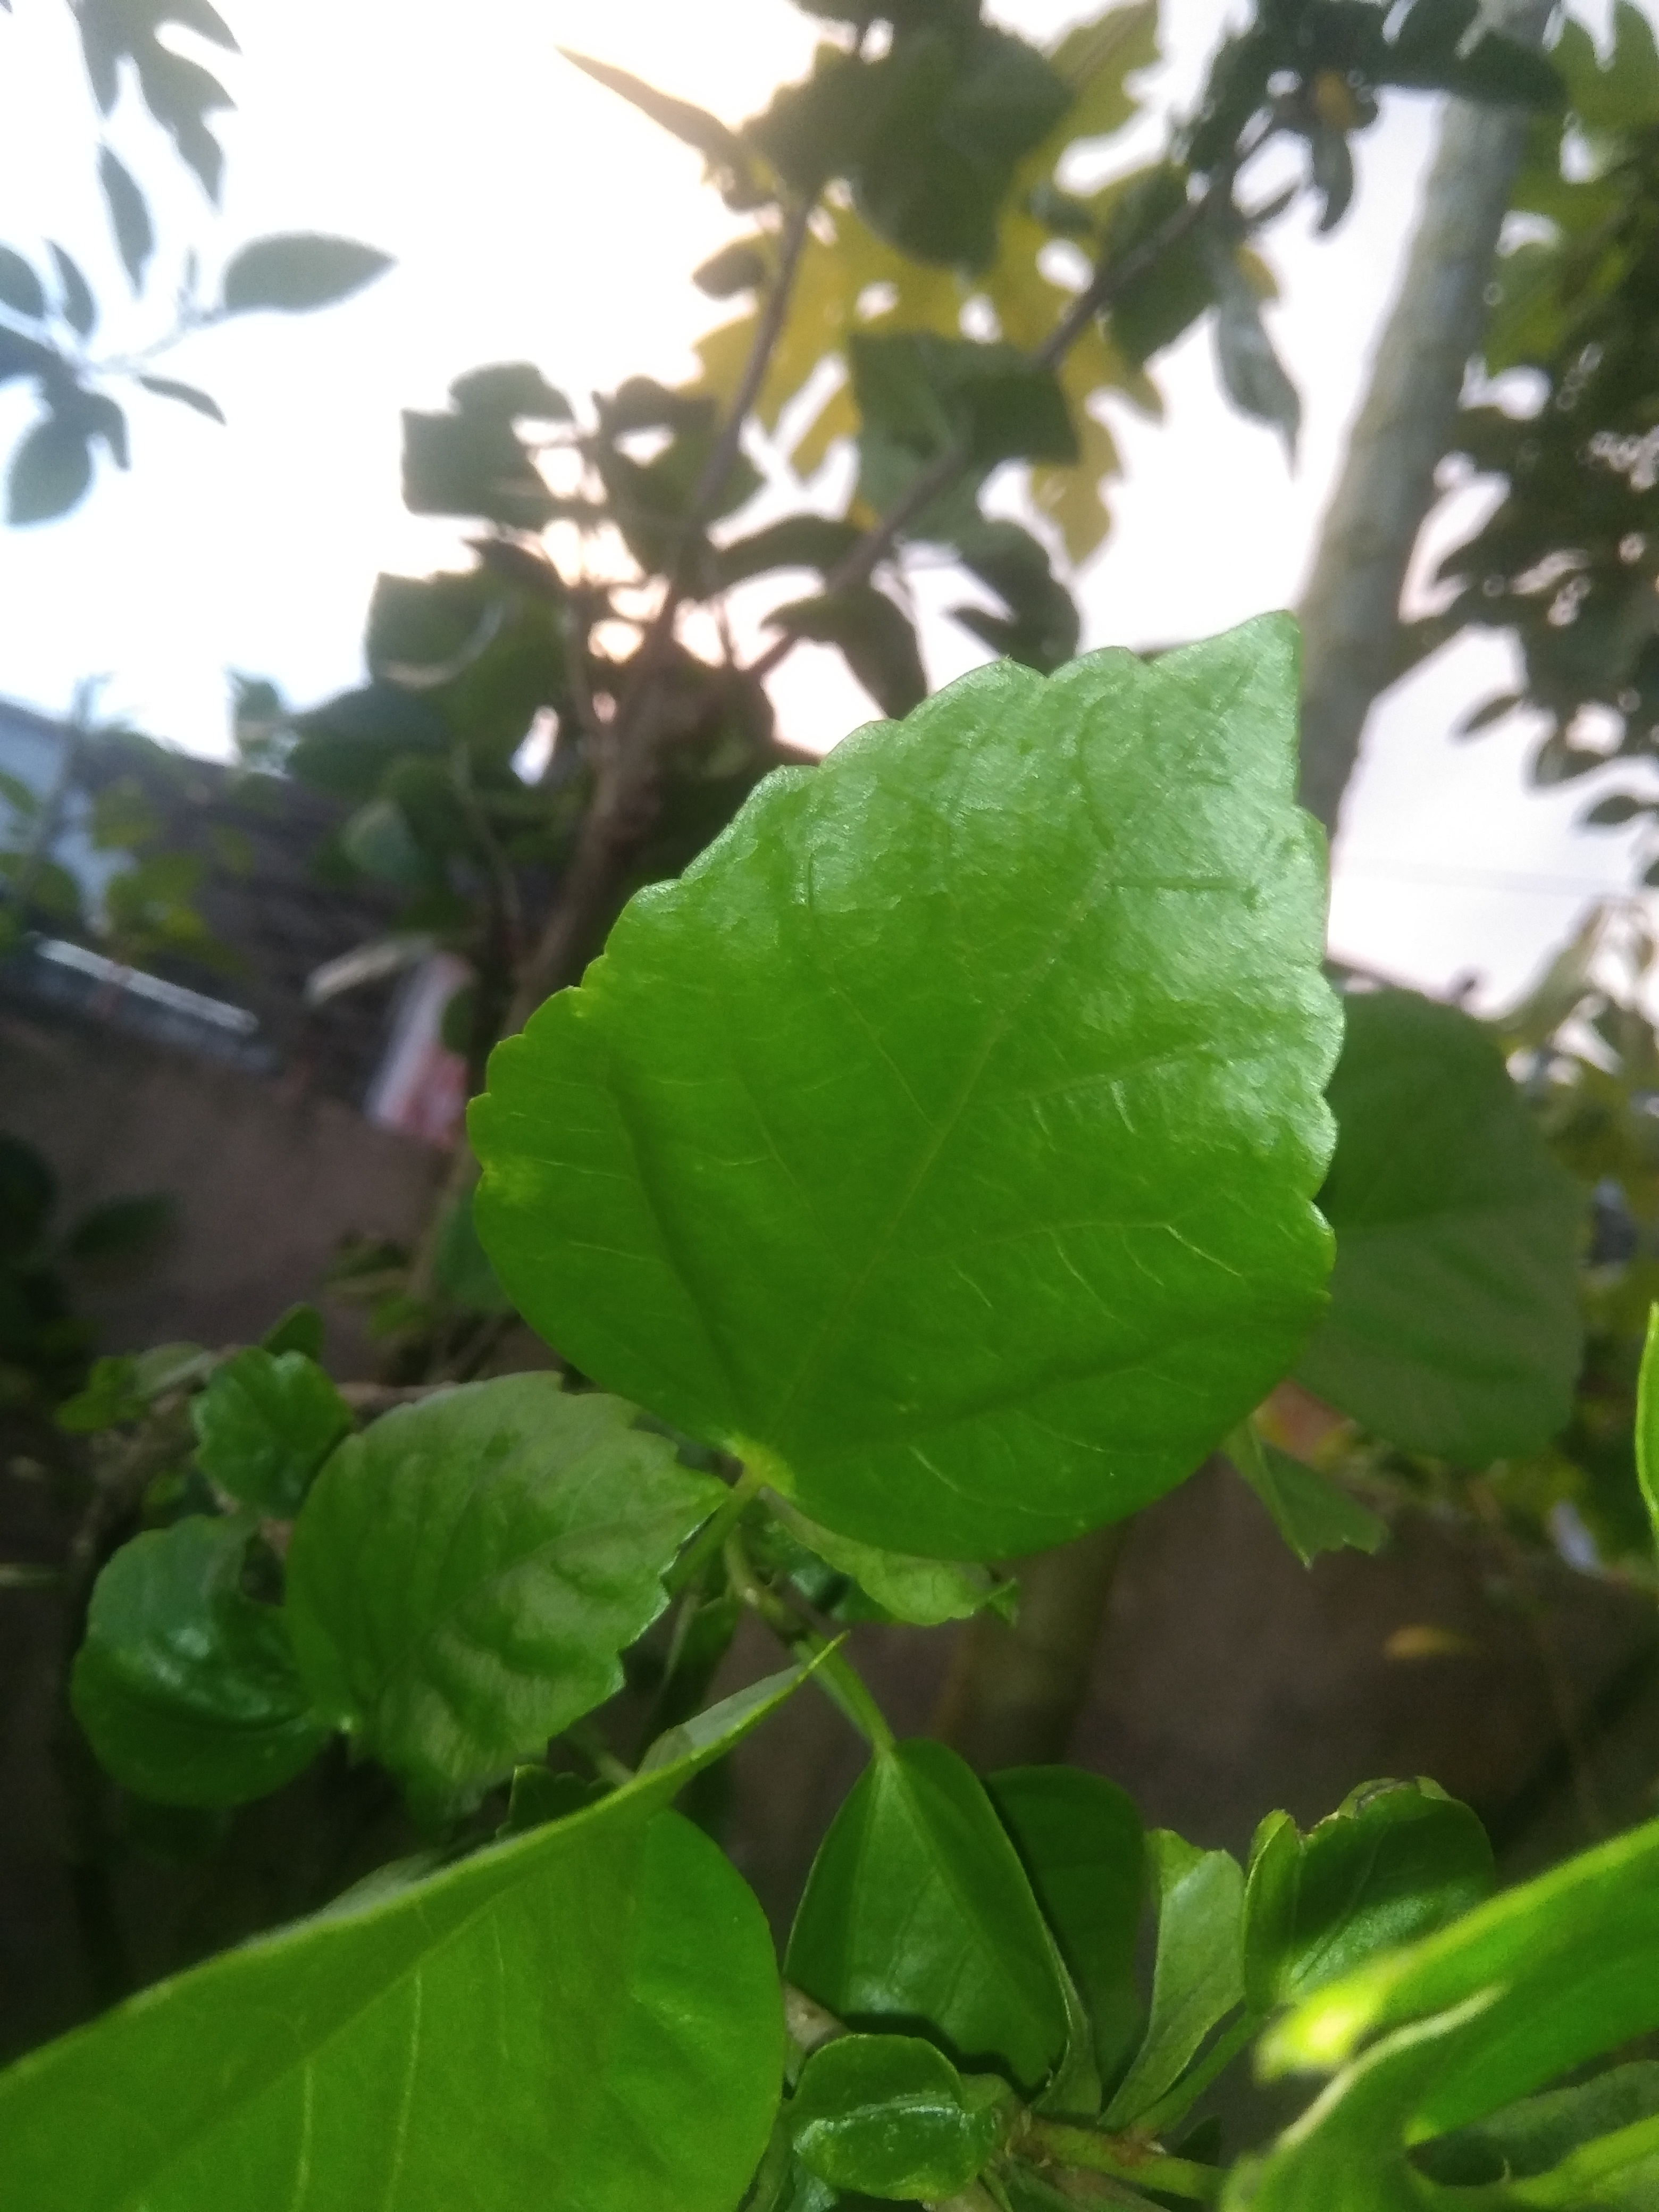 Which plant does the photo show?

hibiscus
